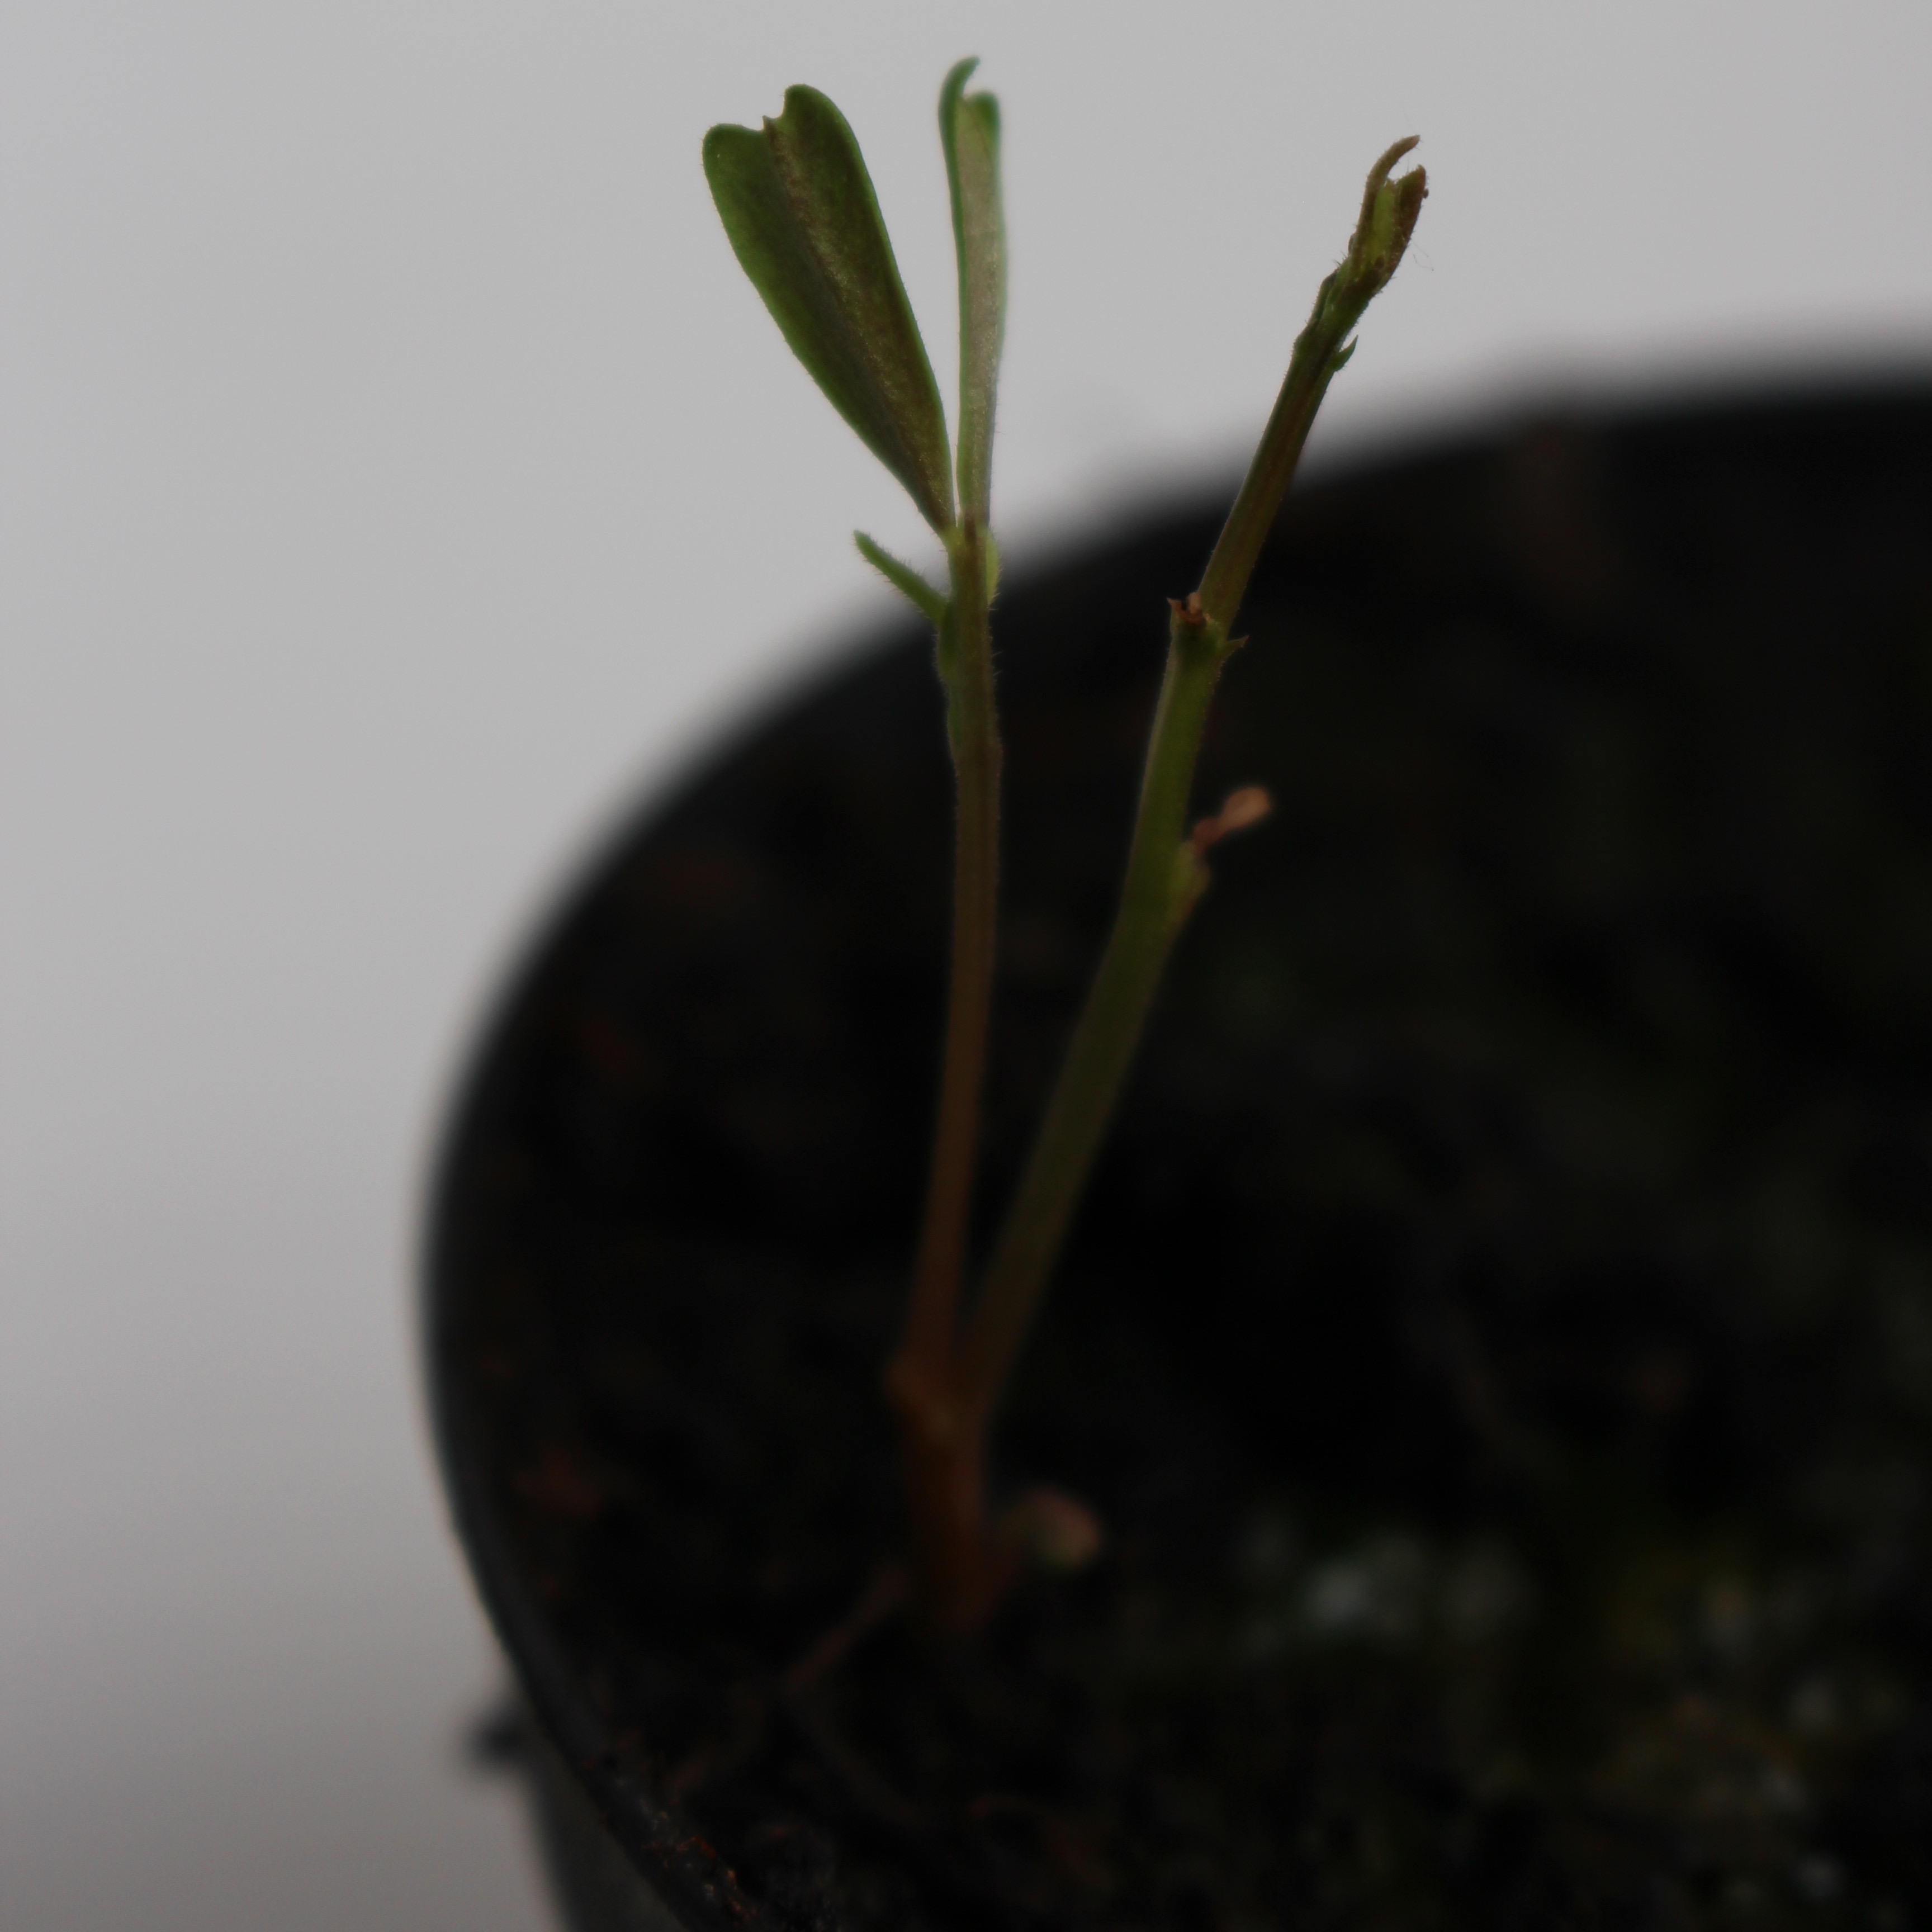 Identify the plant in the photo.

Vicia sativa
